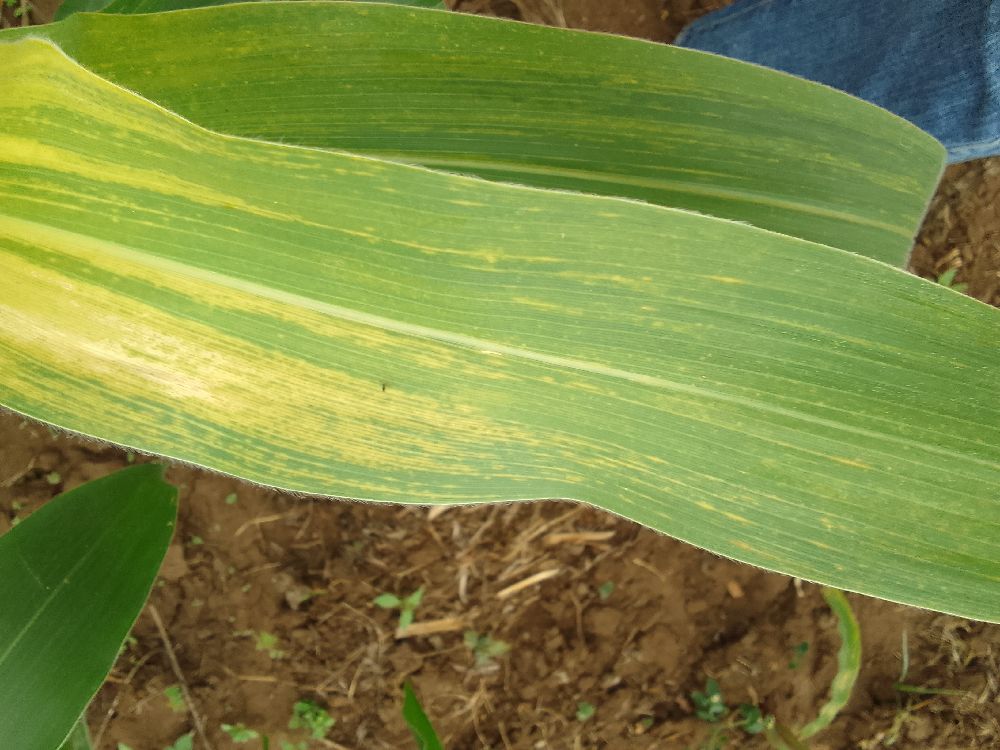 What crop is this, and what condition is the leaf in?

maize, maize lethal necrosis
